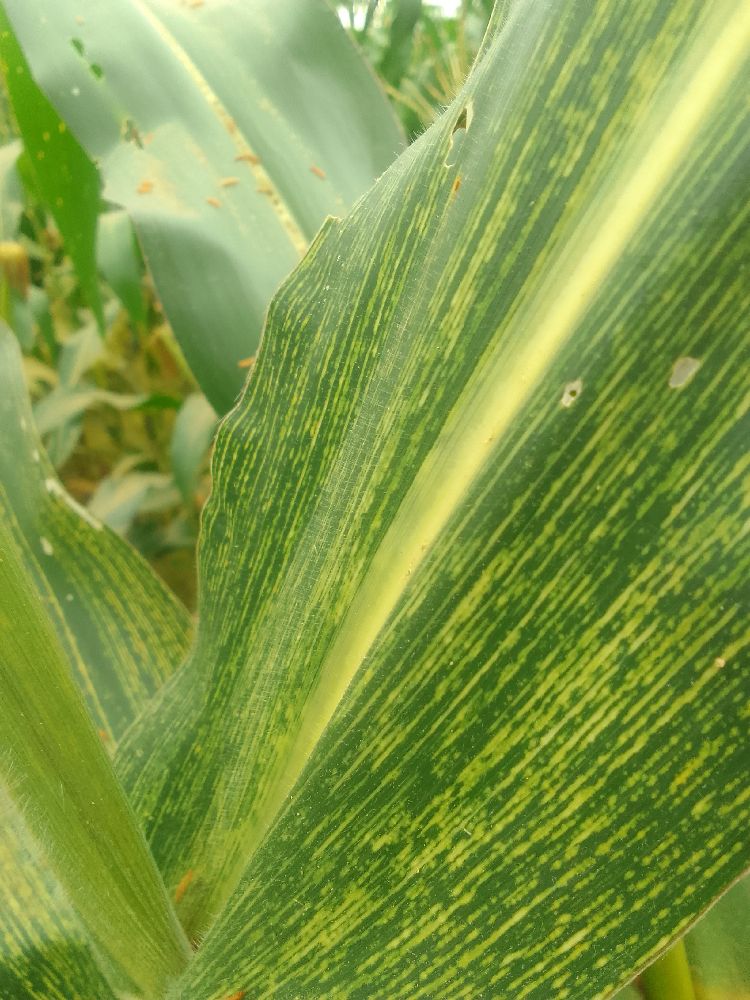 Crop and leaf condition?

maize, maize streak virus
